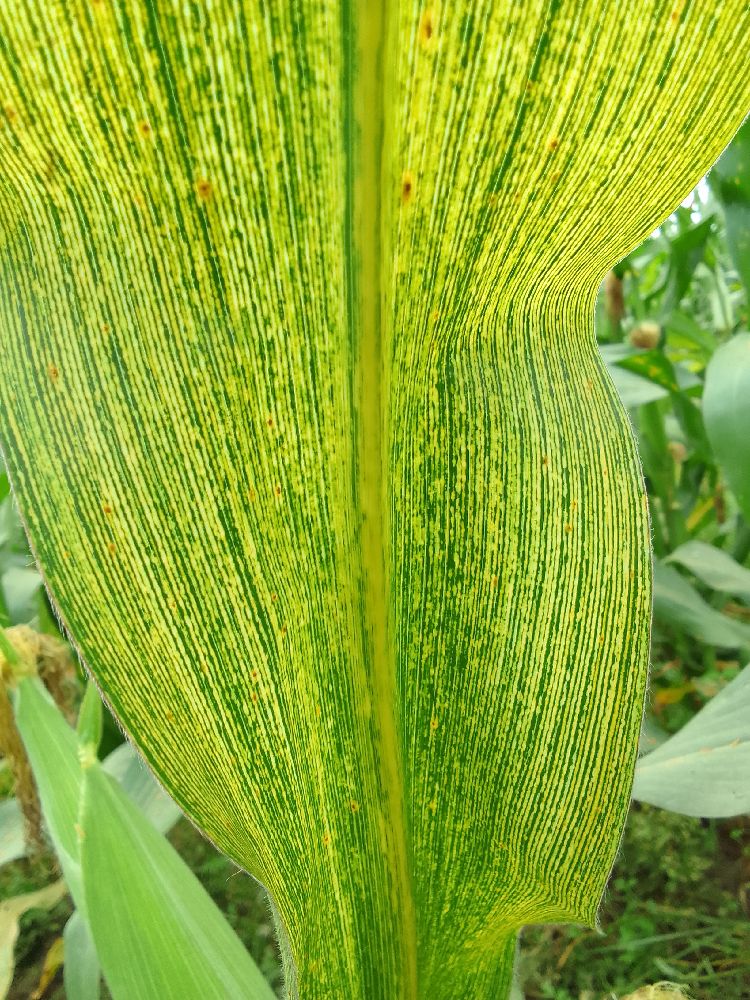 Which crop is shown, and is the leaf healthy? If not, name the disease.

maize, maize streak virus
